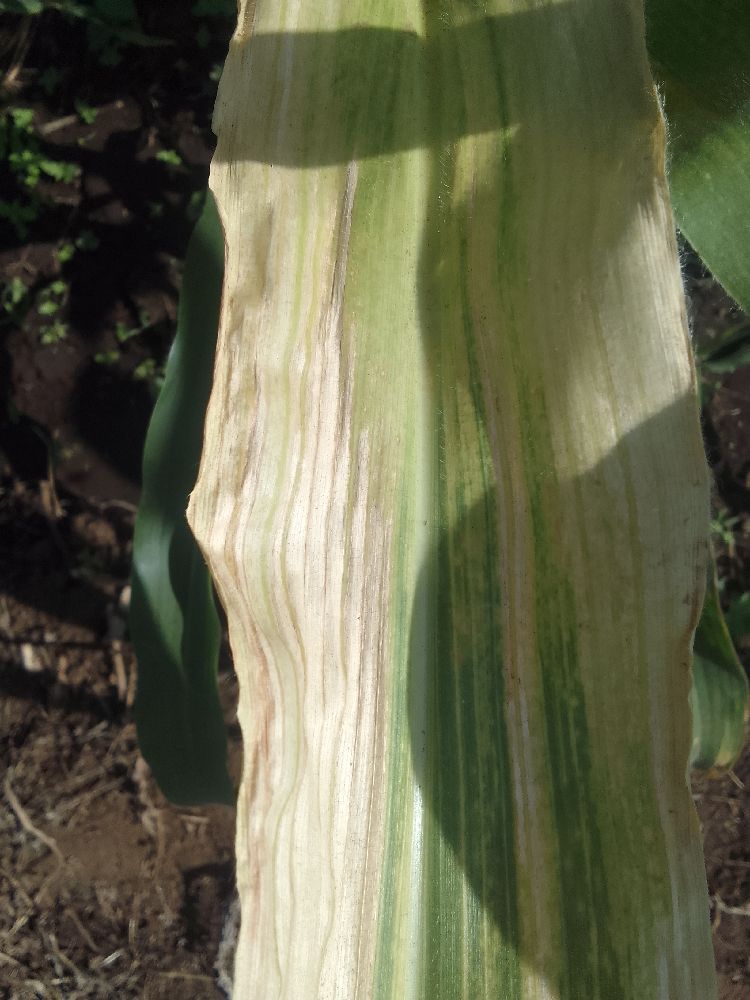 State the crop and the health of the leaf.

maize, maize lethal necrosis
